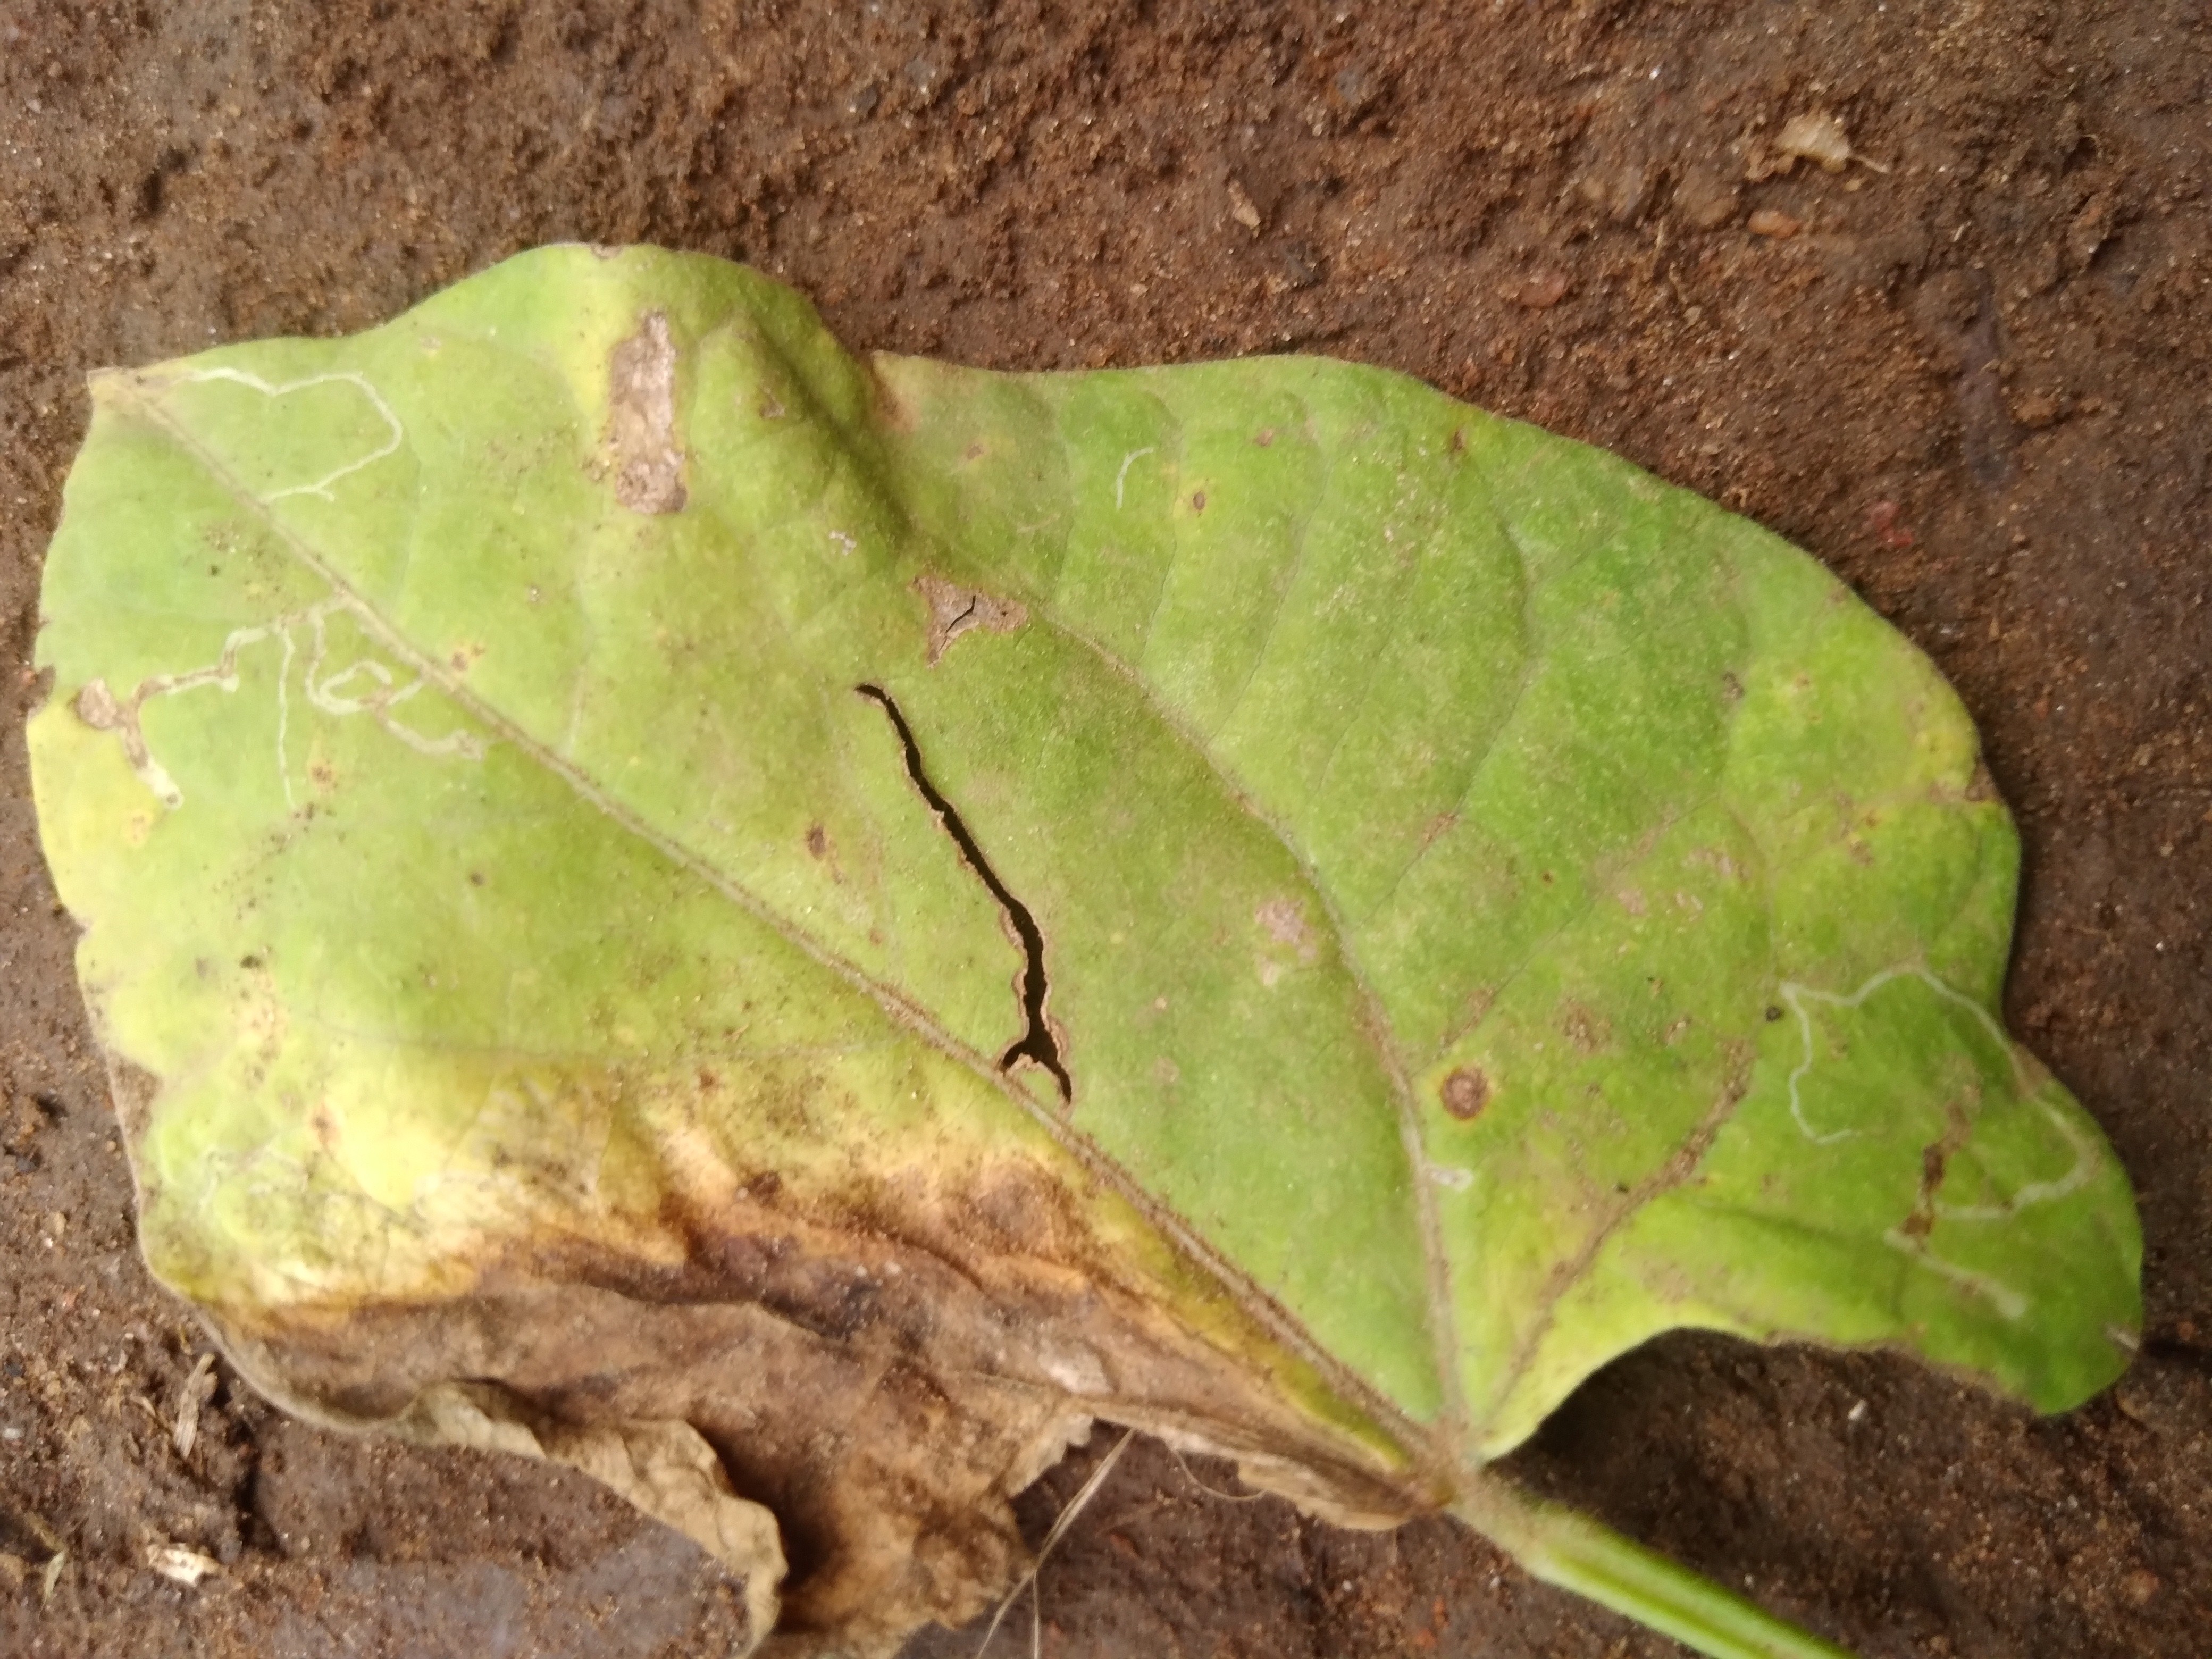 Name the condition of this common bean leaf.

rust
